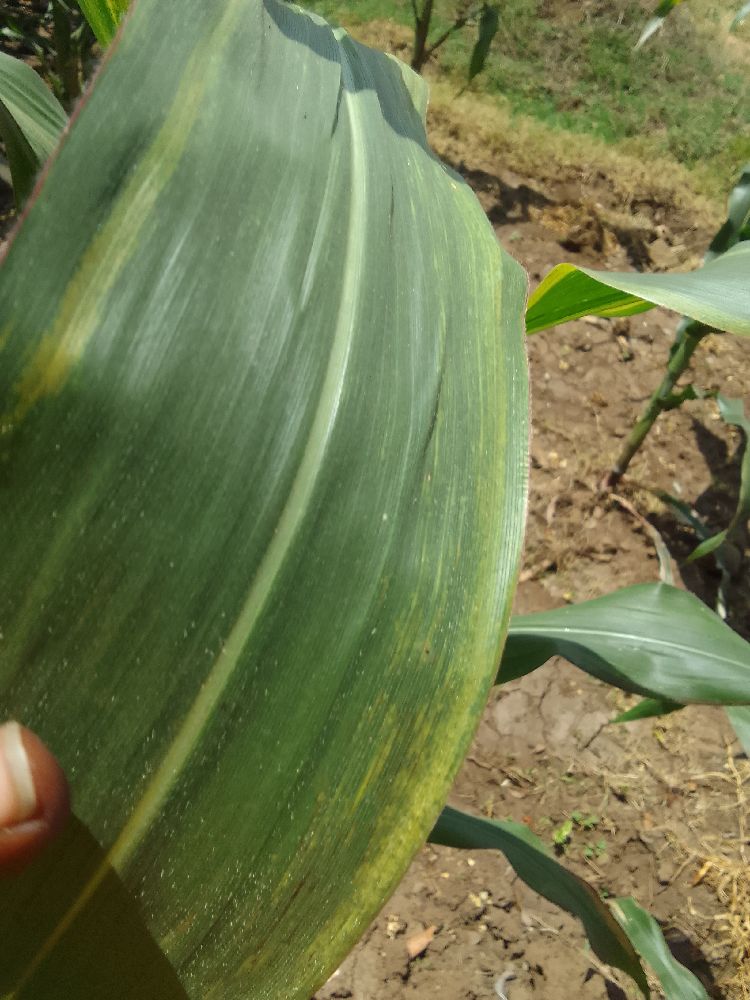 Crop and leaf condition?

maize, maize lethal necrosis
